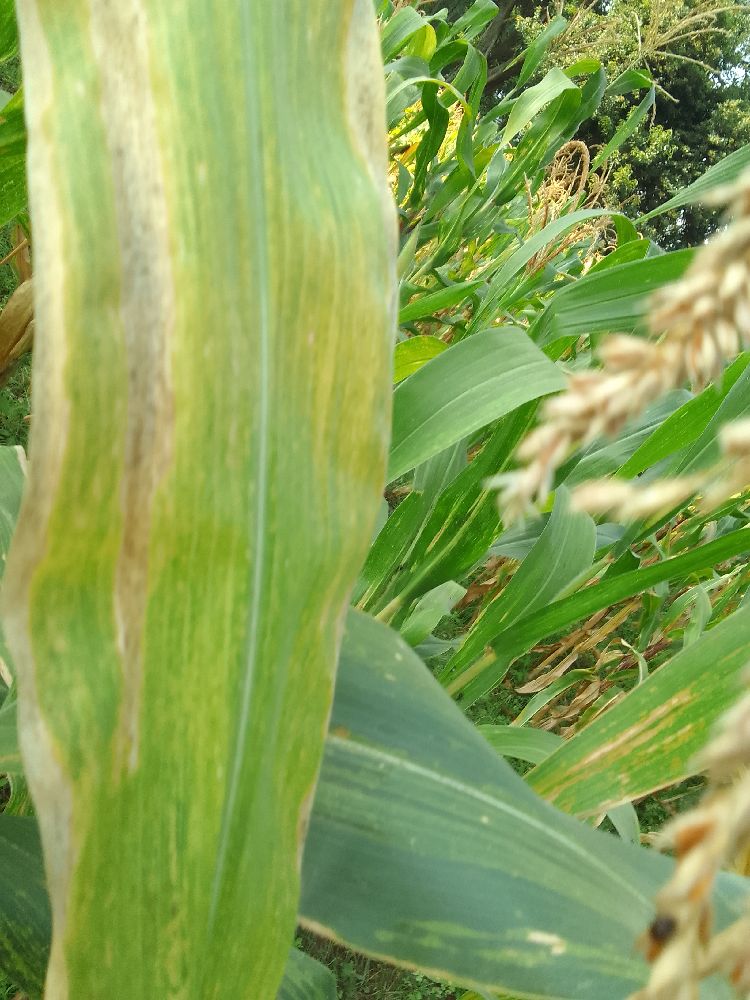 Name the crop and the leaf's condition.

maize, maize lethal necrosis
